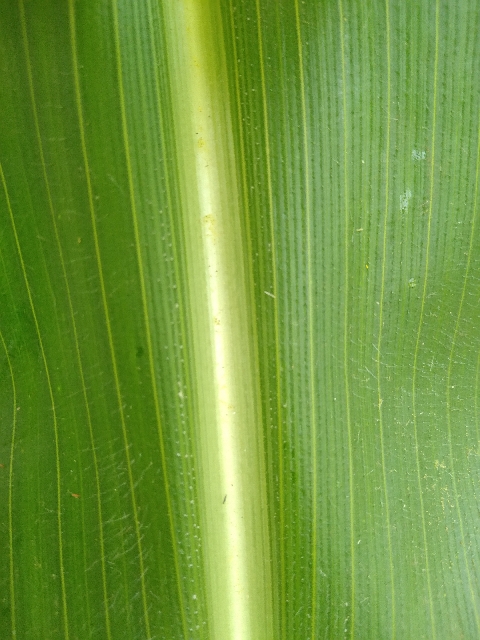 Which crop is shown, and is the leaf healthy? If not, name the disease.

maize, healthy
